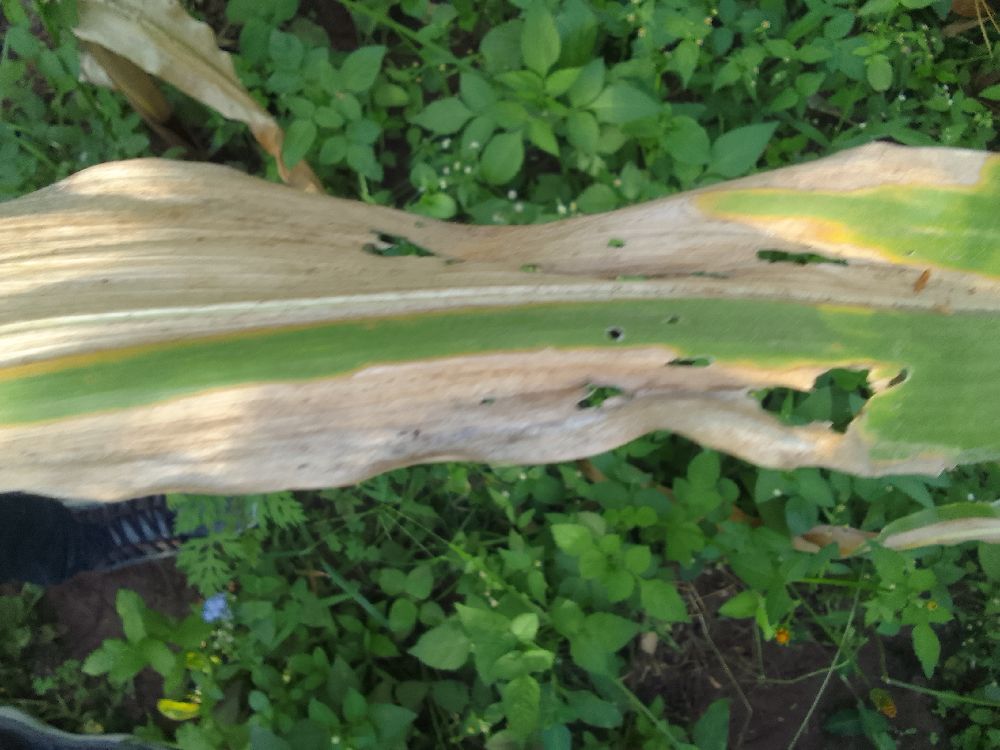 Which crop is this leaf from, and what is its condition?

maize, maize lethal necrosis
